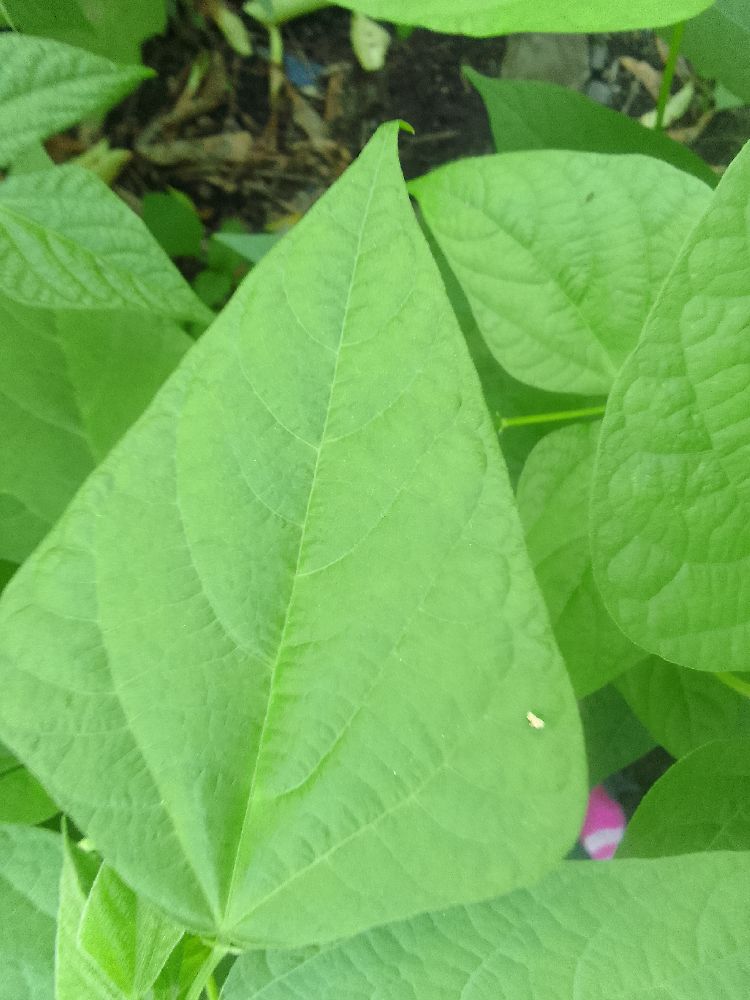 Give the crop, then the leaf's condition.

common bean, healthy
